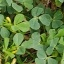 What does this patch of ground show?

unstructured weed
